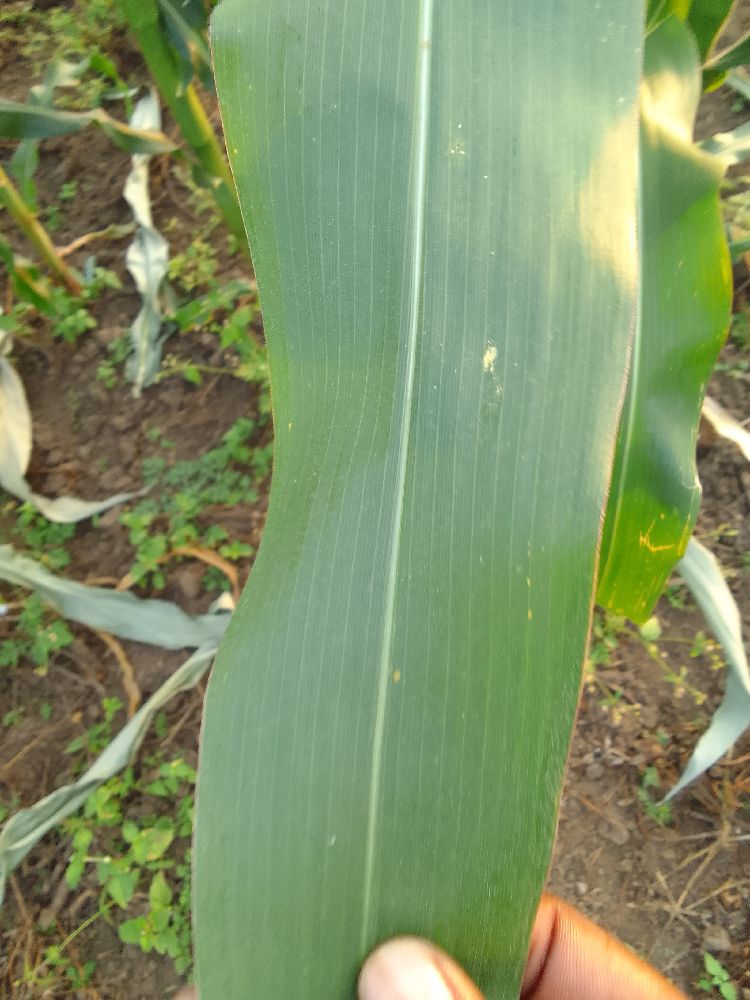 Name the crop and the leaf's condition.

maize, healthy
